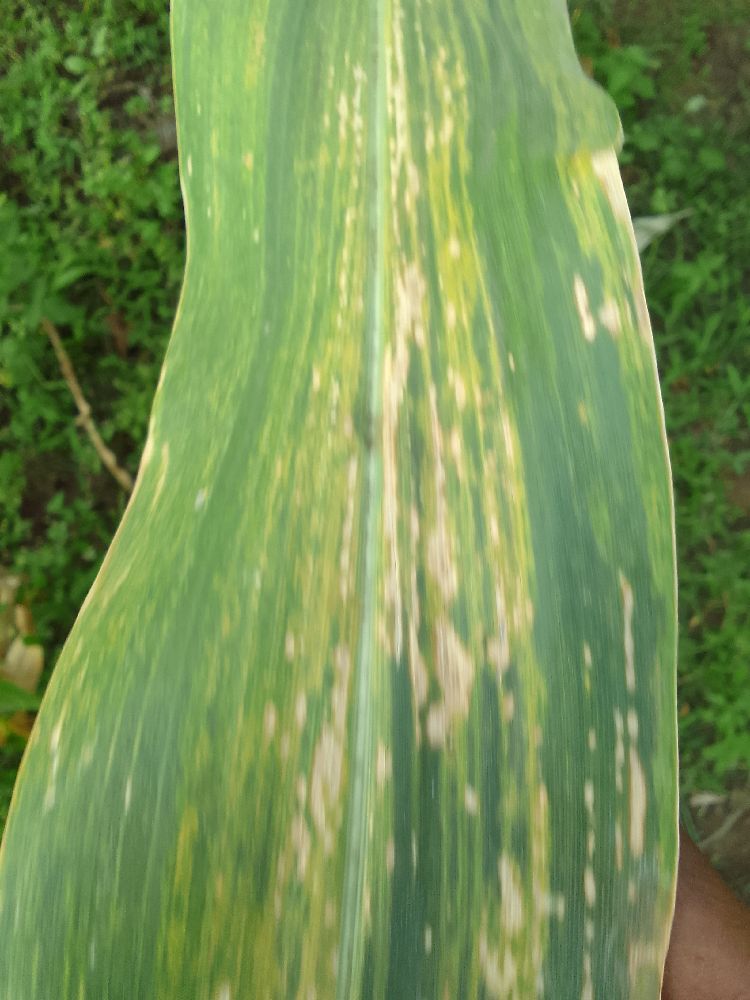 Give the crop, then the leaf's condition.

maize, maize lethal necrosis
